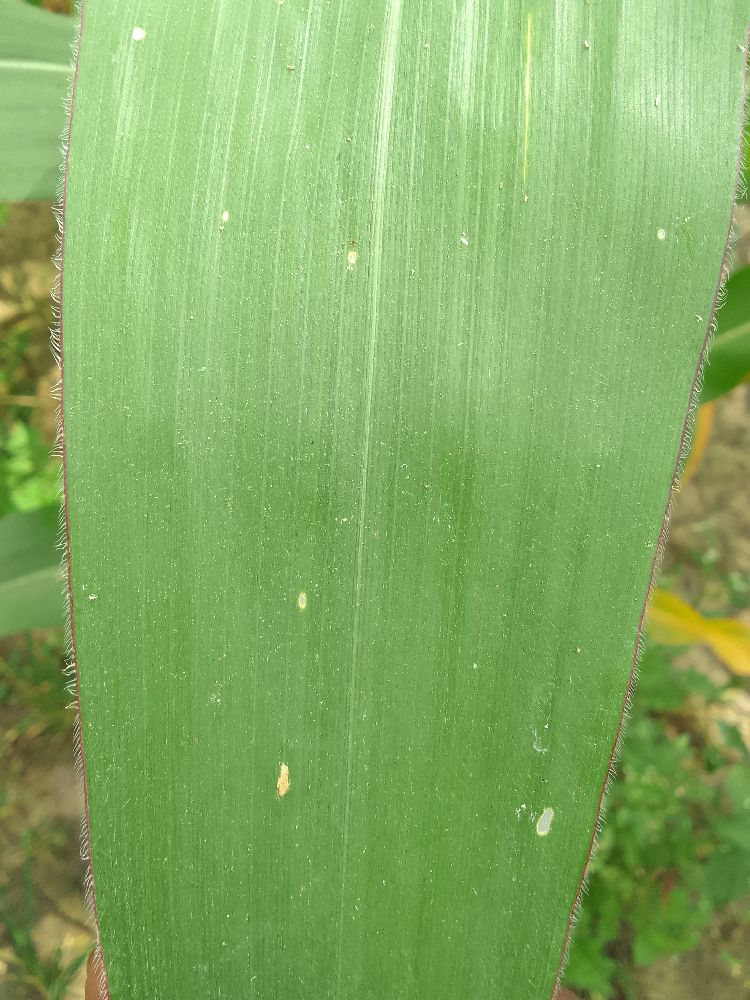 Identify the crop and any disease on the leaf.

maize, healthy
